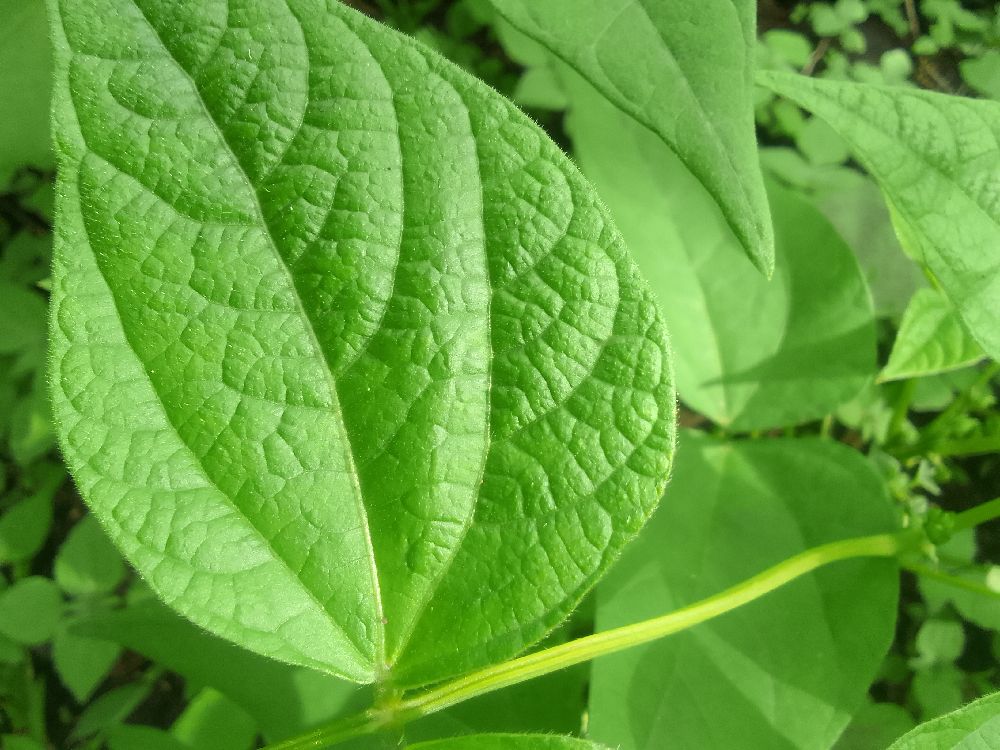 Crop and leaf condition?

common bean, healthy
